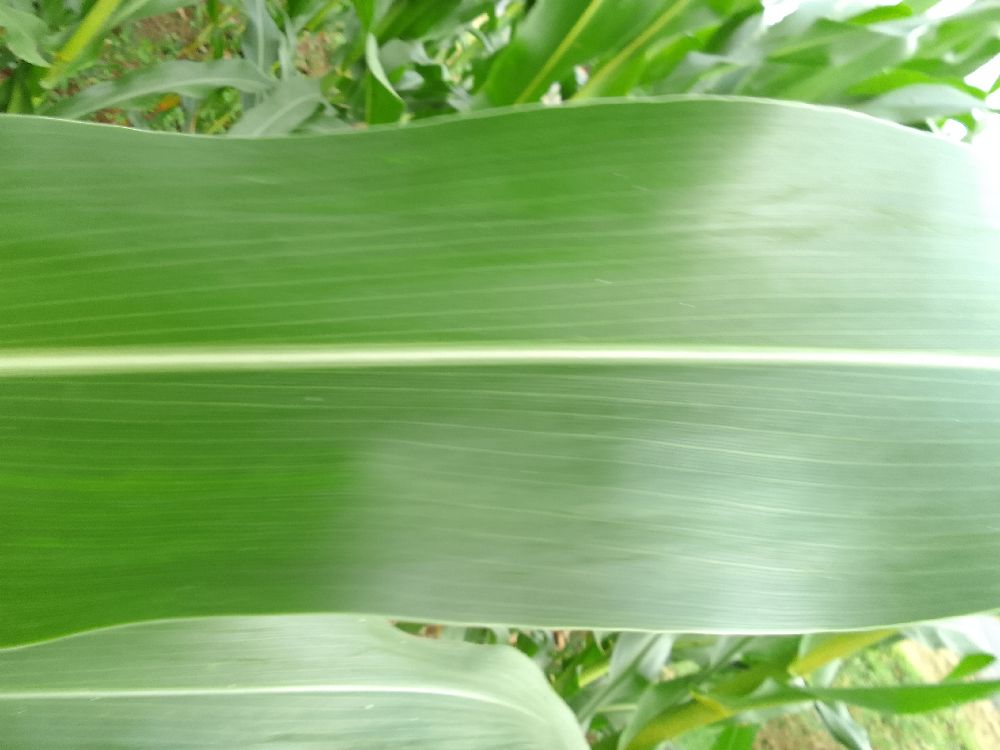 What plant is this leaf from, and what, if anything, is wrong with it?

maize, healthy
